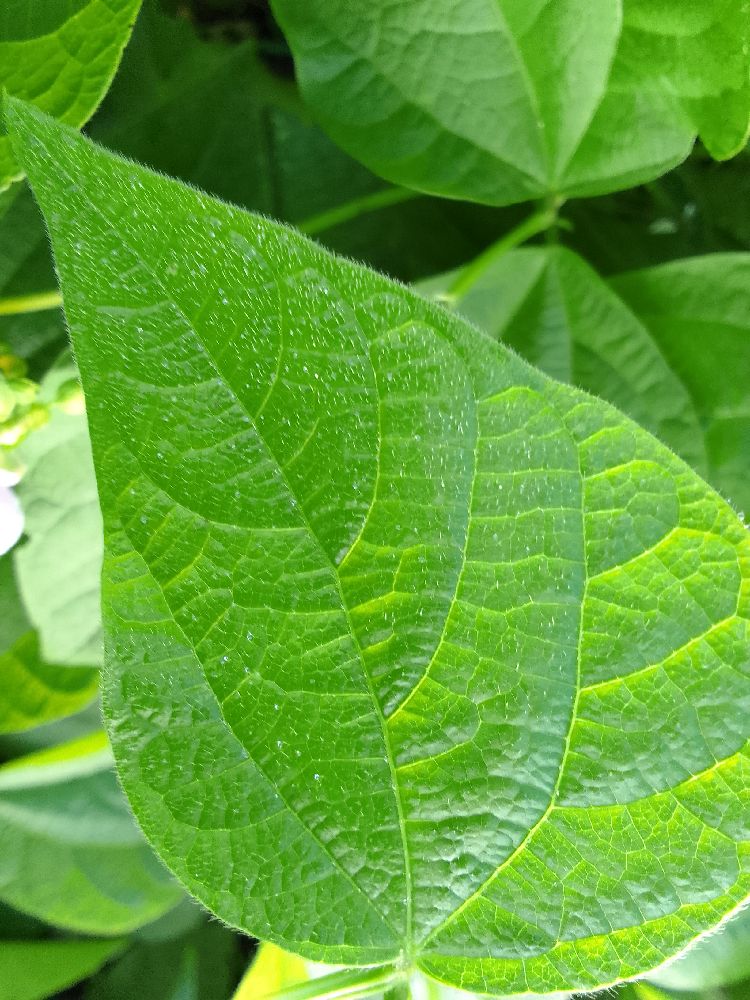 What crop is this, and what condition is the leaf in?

common bean, healthy
